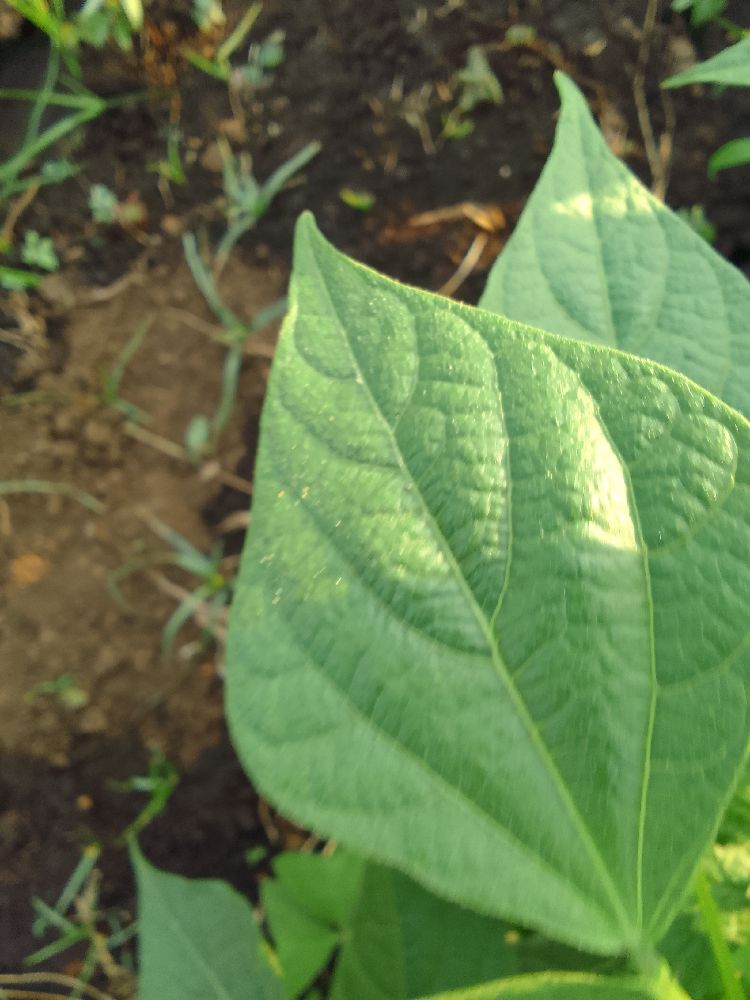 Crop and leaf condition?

common bean, healthy
